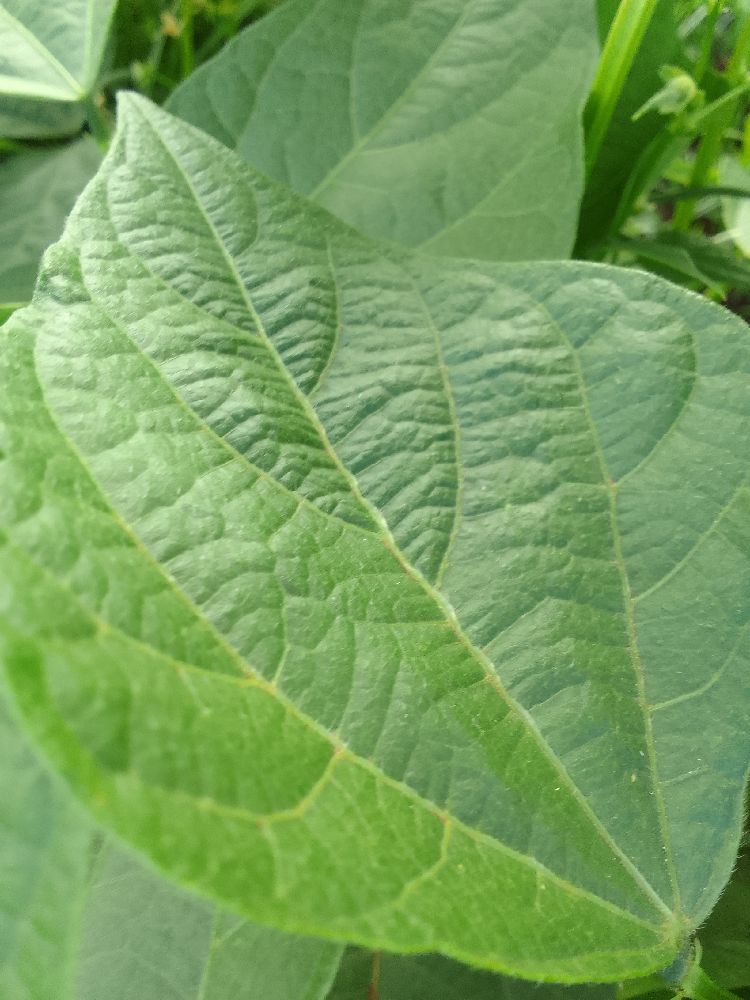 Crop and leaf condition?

common bean, healthy
